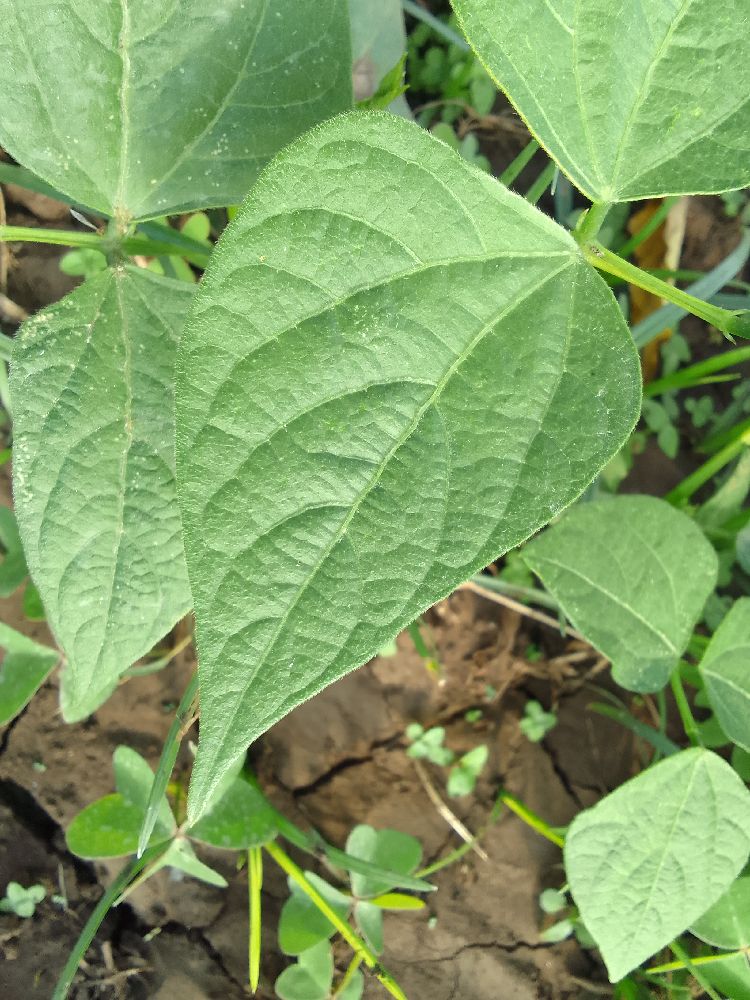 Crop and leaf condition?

common bean, healthy
